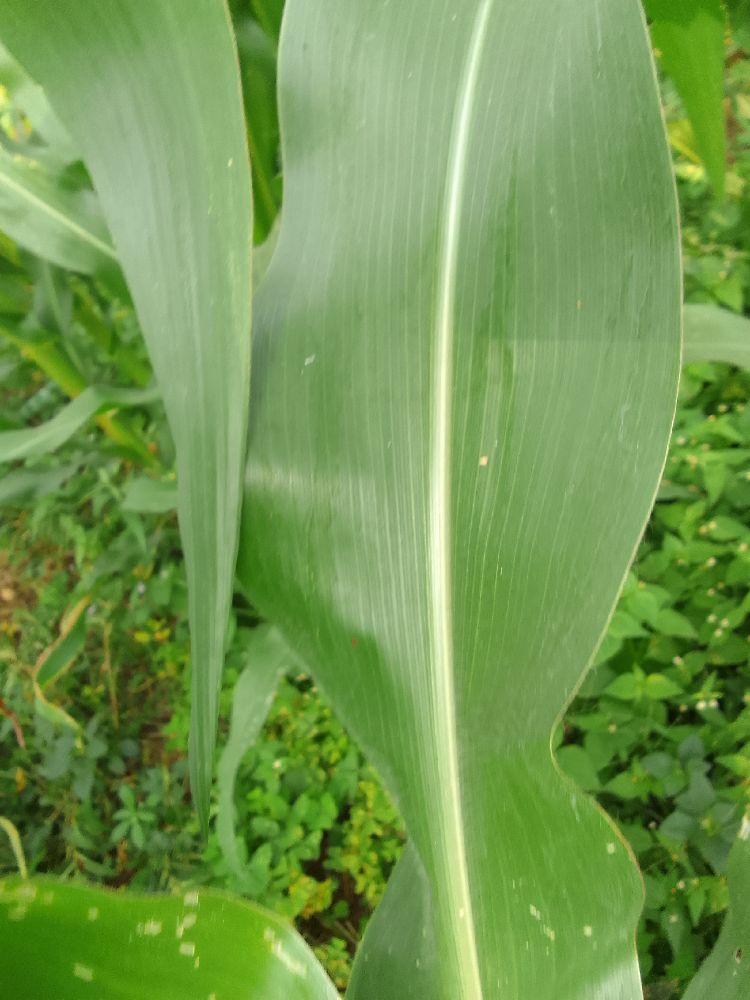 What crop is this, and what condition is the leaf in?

maize, healthy
